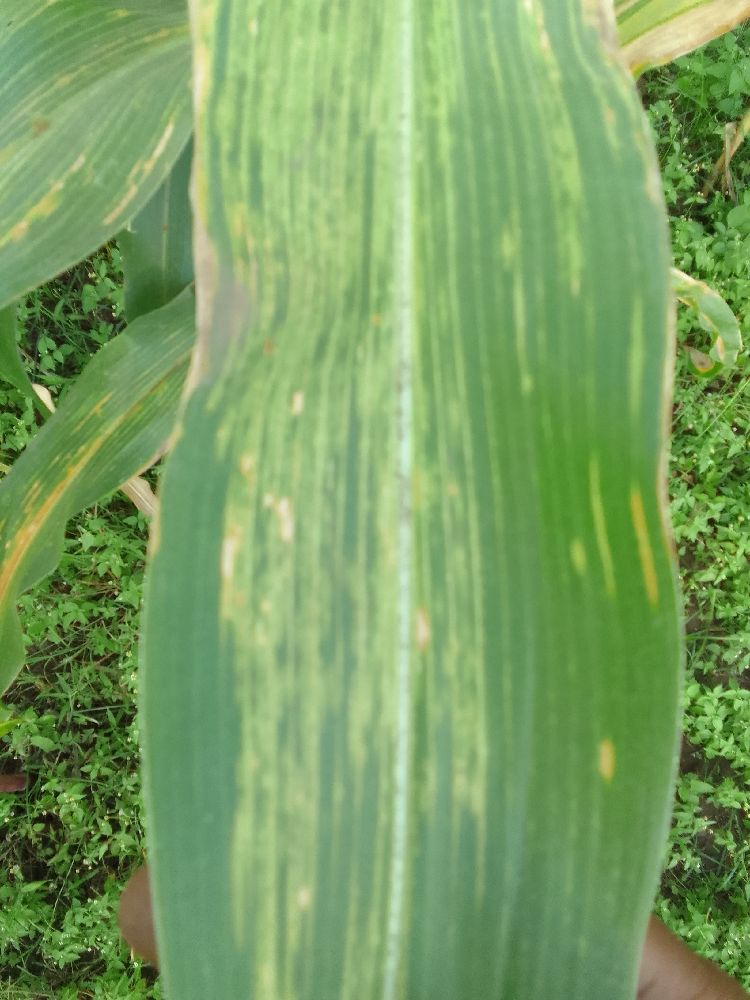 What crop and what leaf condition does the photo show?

maize, maize lethal necrosis
